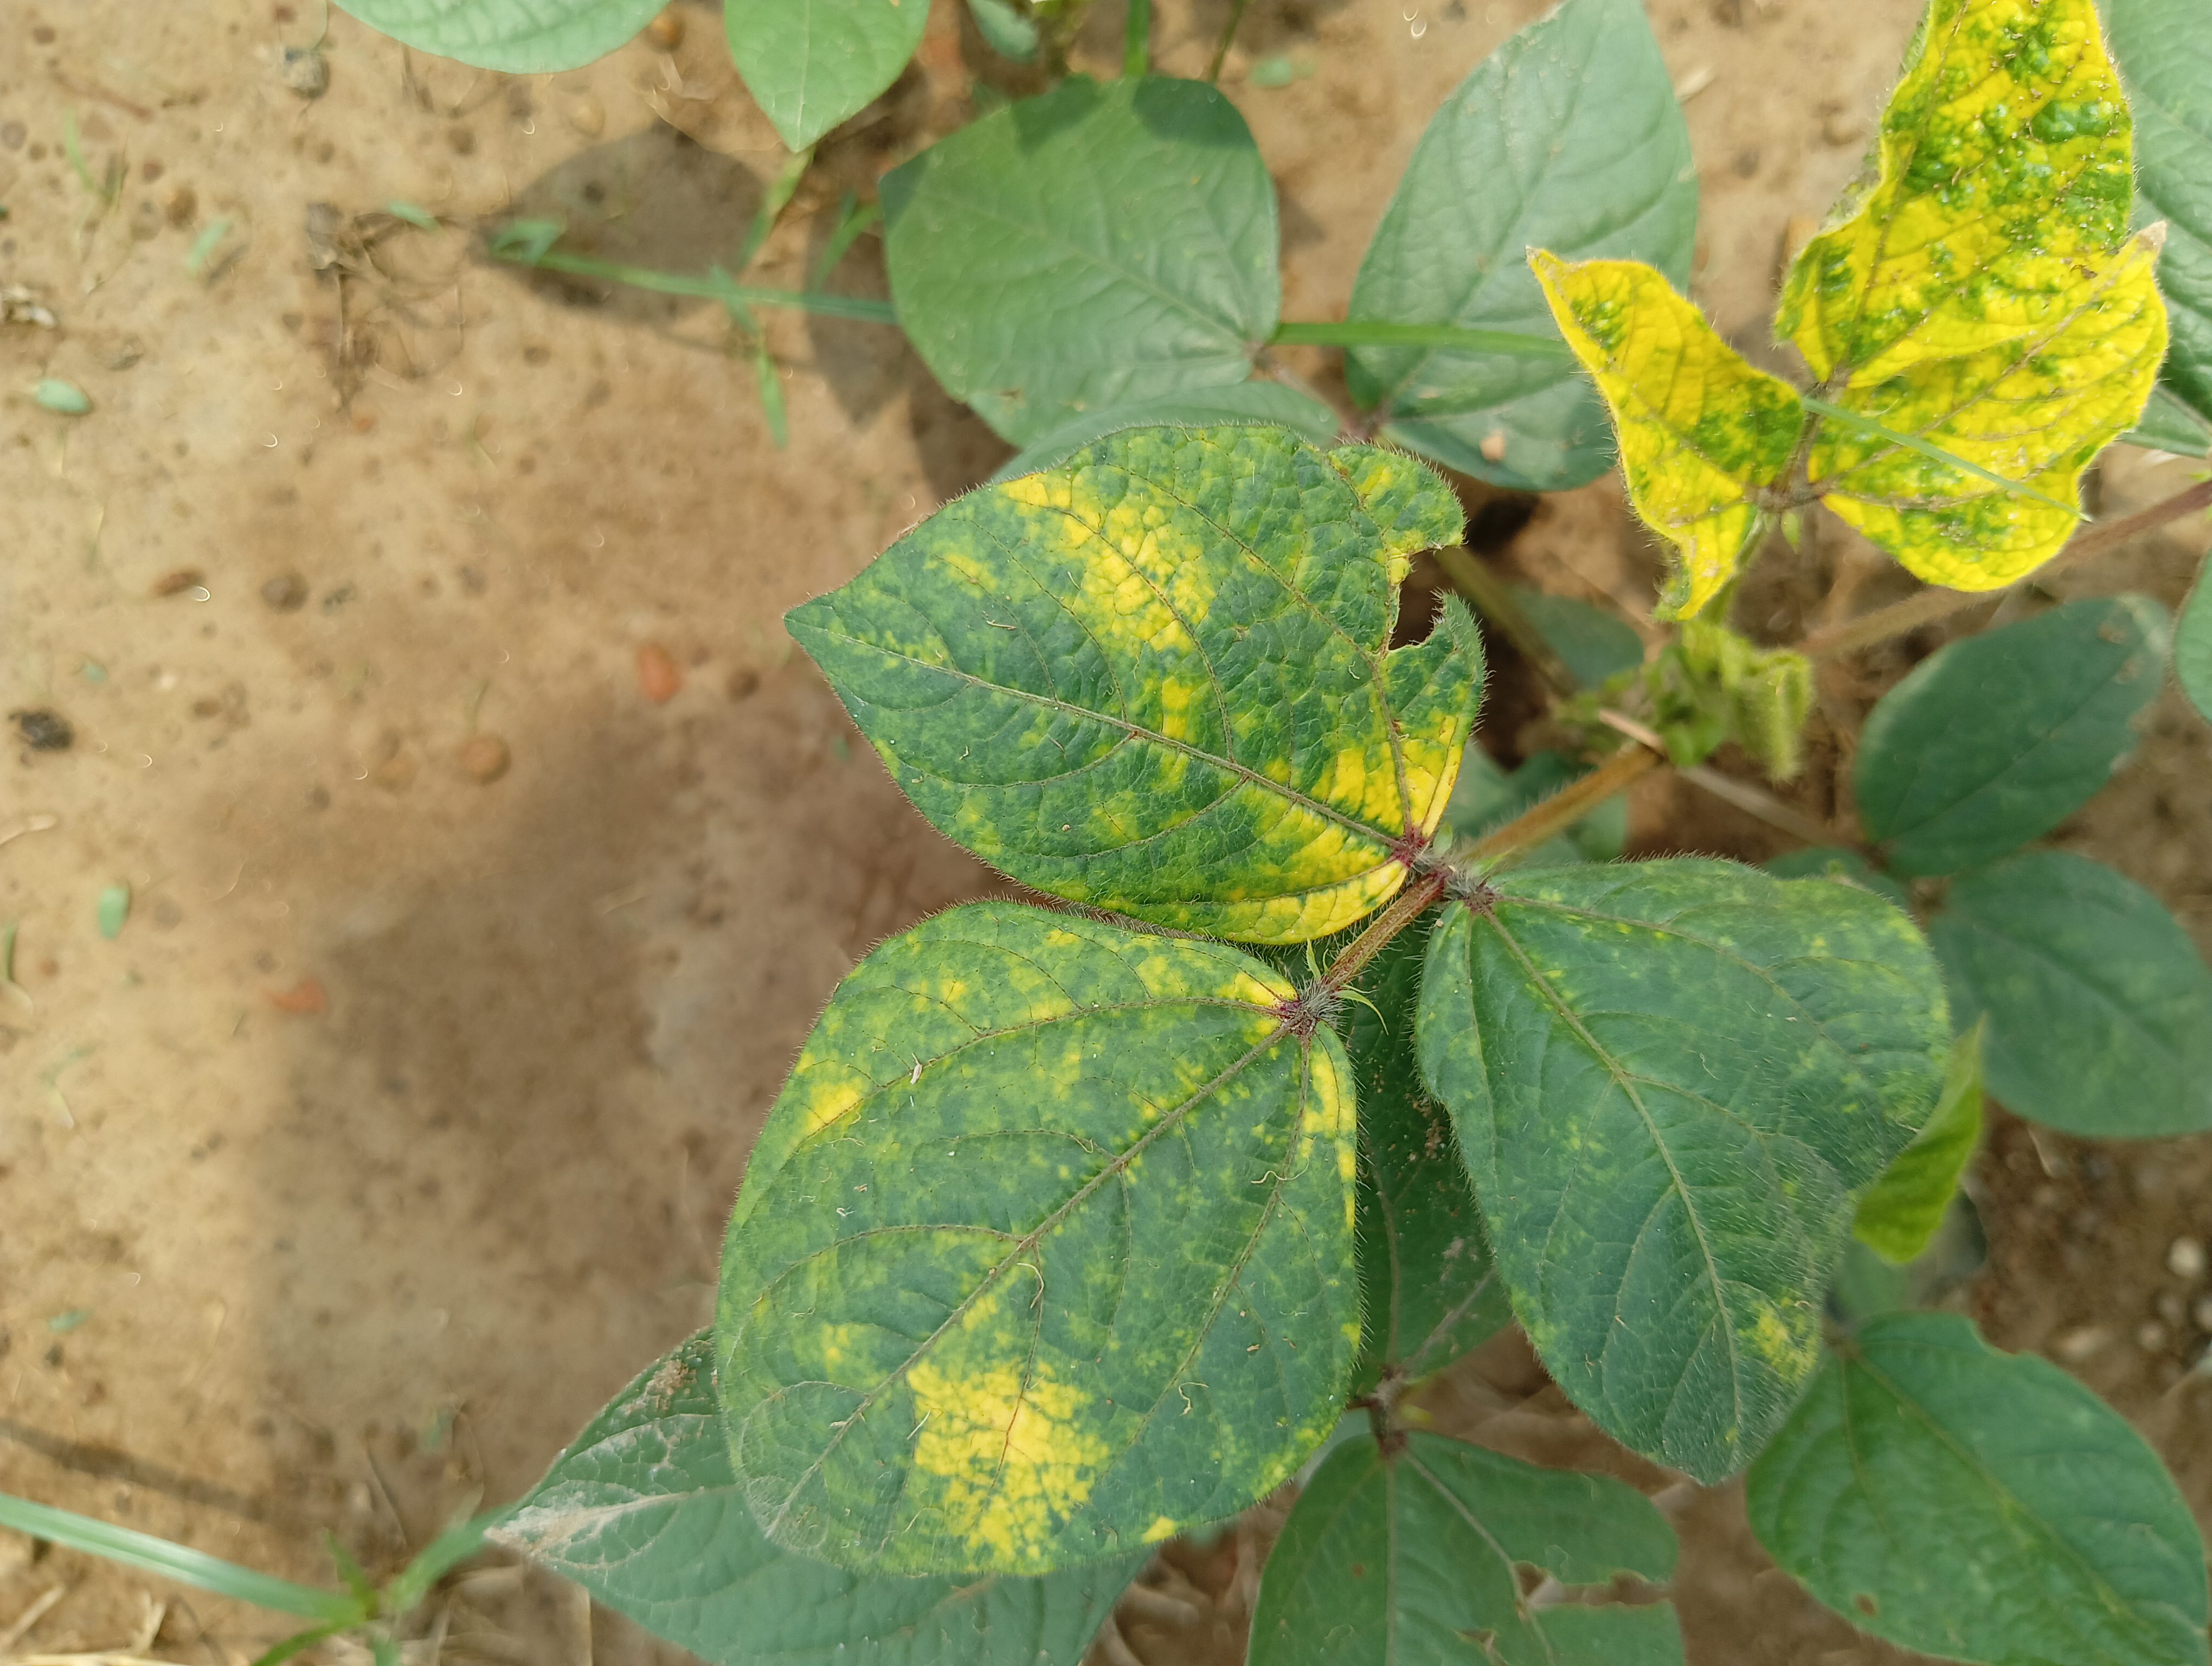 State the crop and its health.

mungbean, yellow mosaic
